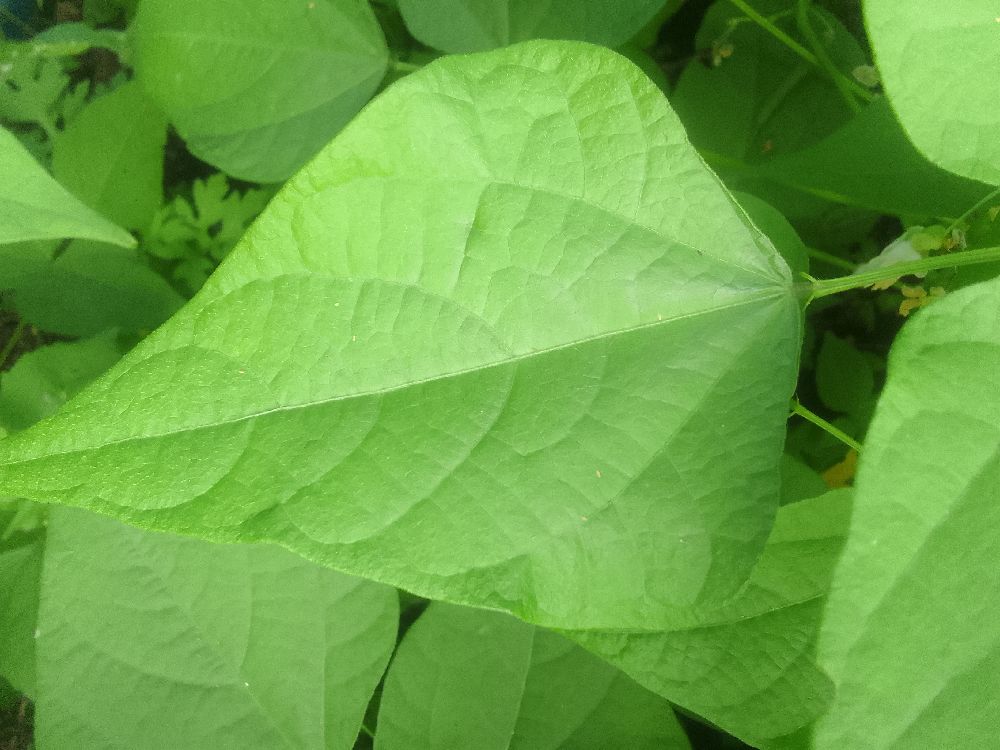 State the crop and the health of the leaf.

common bean, healthy
